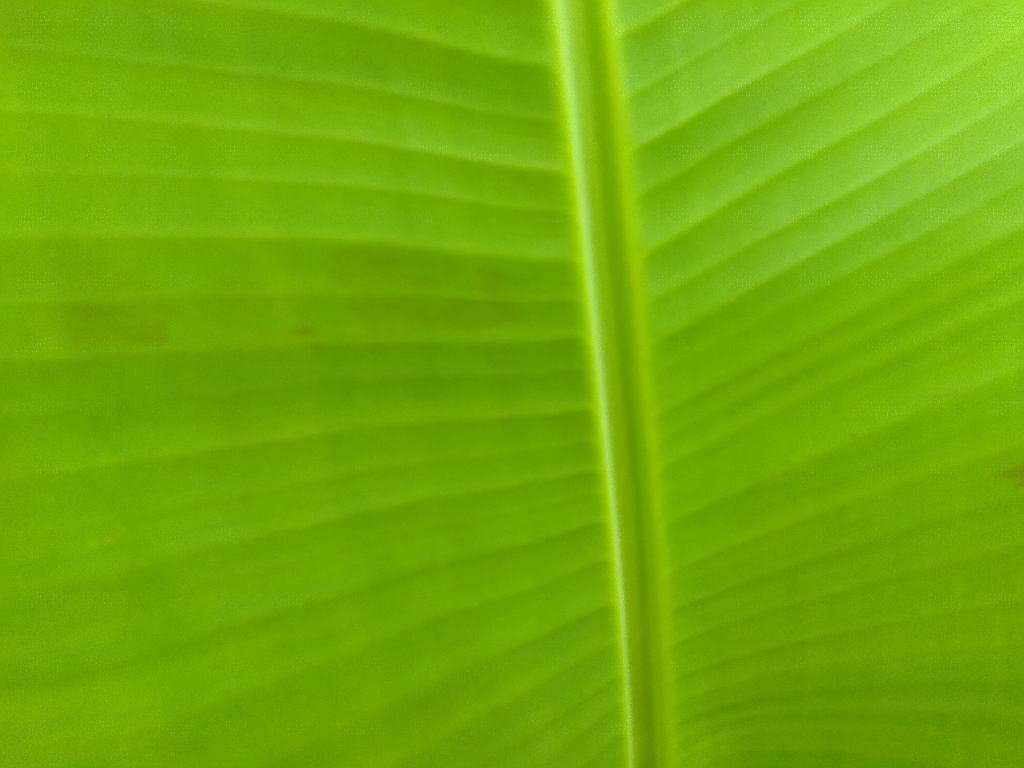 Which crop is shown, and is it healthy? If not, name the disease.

banana, healthy
